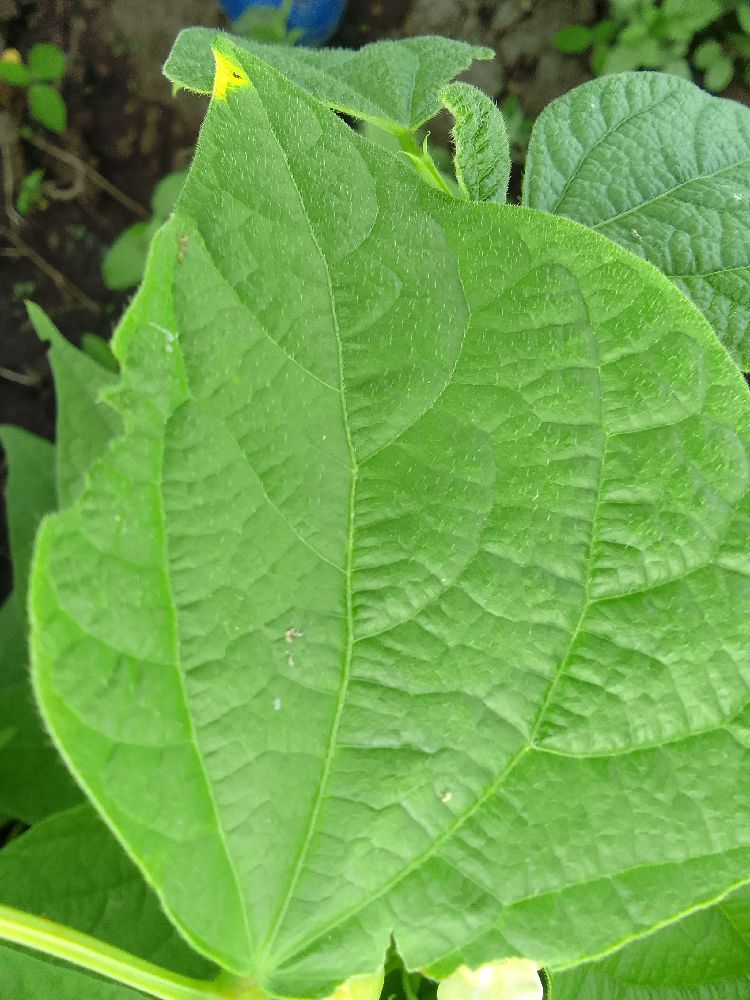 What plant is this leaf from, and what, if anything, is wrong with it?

common bean, healthy
